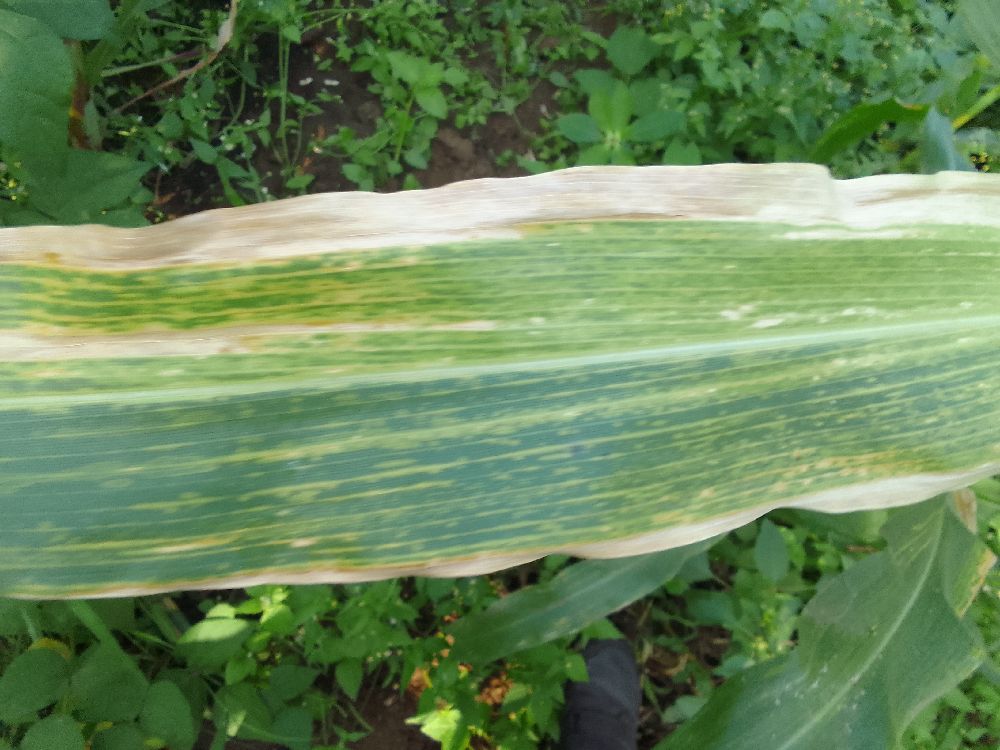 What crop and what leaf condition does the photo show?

maize, maize lethal necrosis
